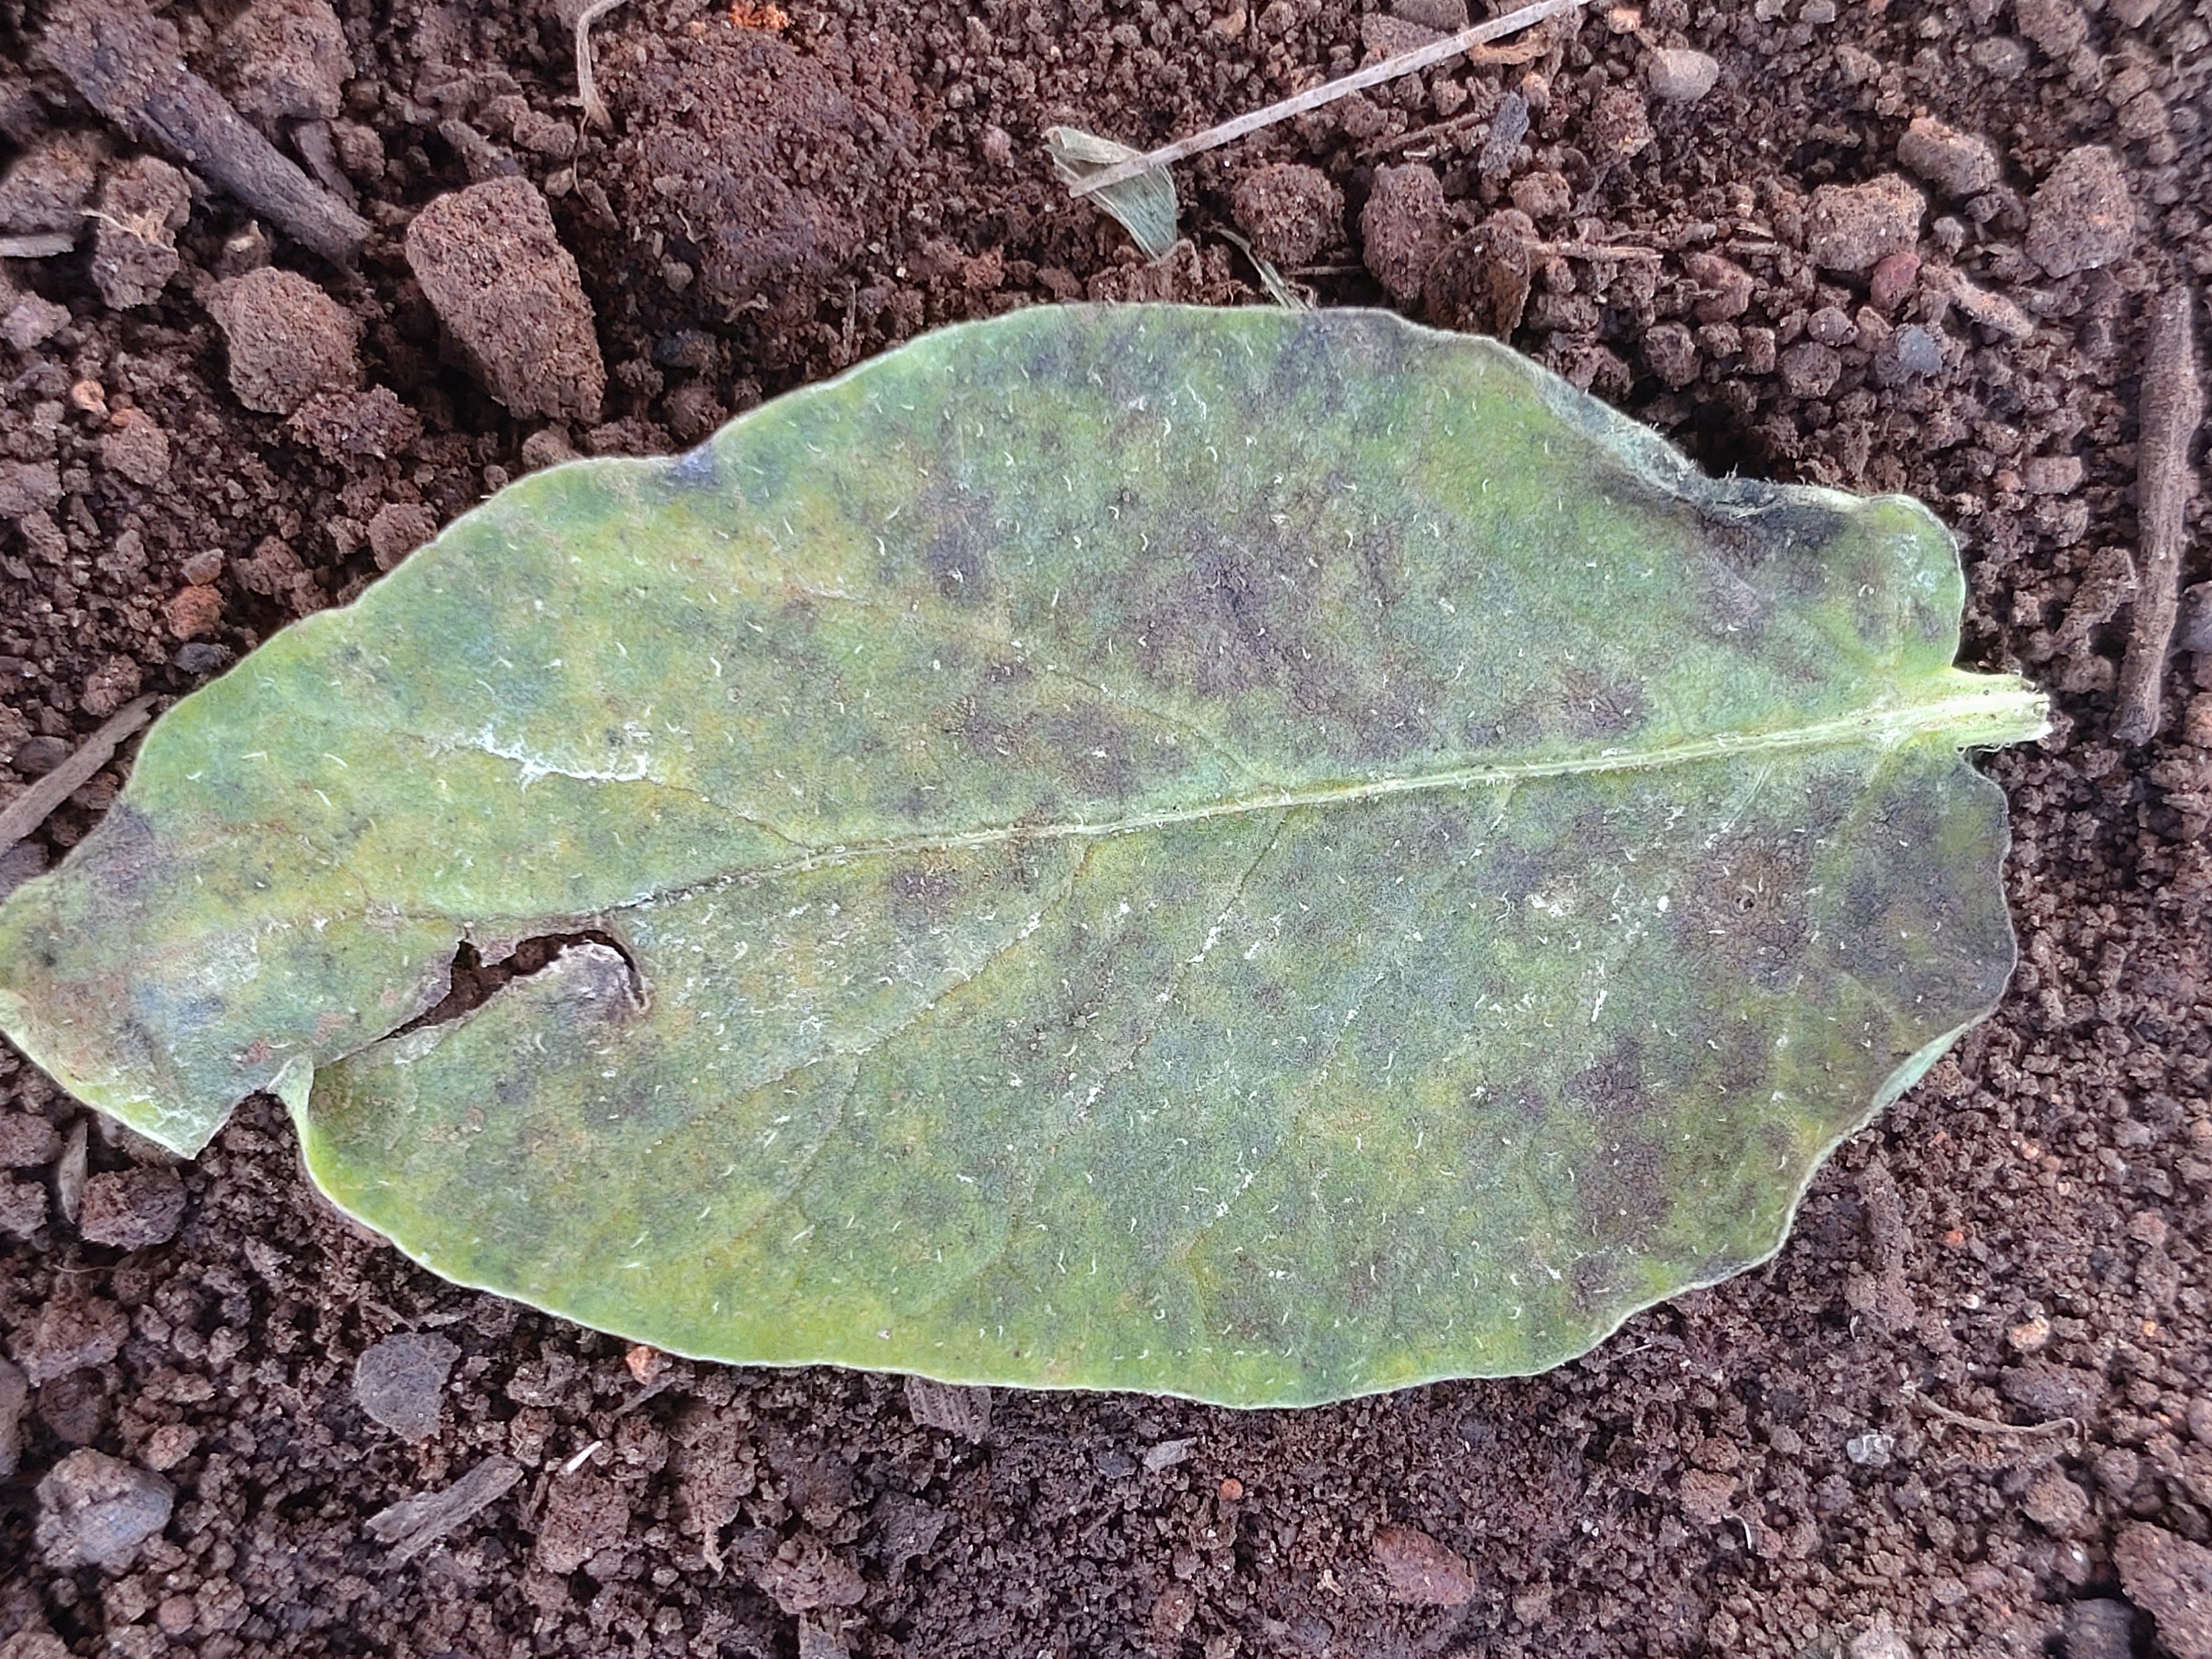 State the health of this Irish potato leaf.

late blight
